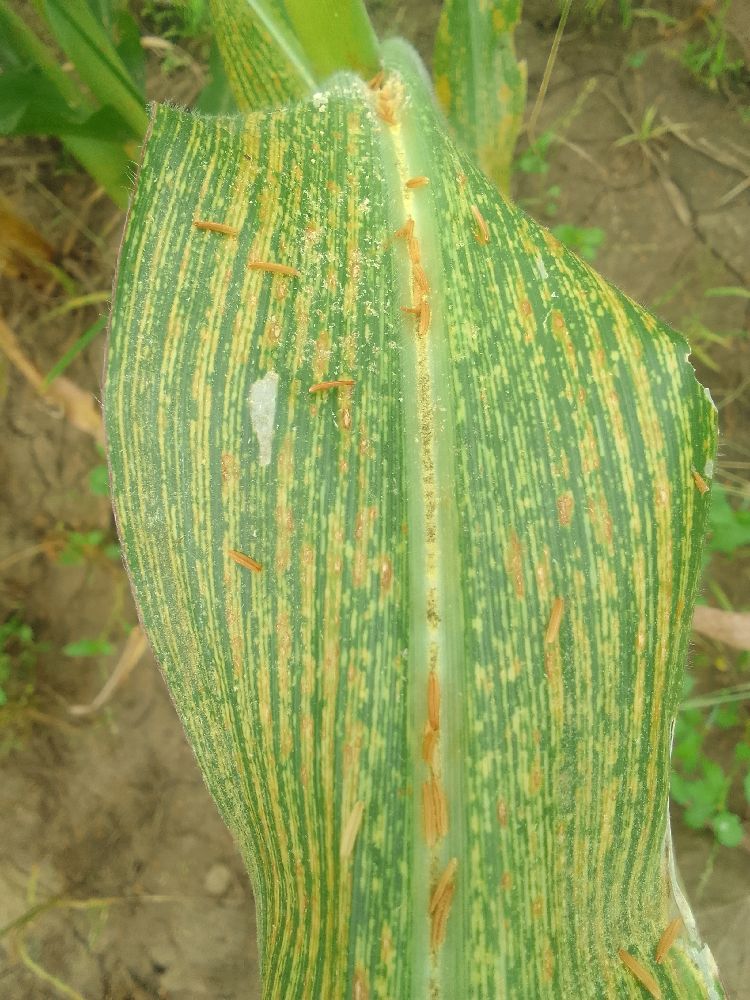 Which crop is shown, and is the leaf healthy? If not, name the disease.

maize, maize streak virus
